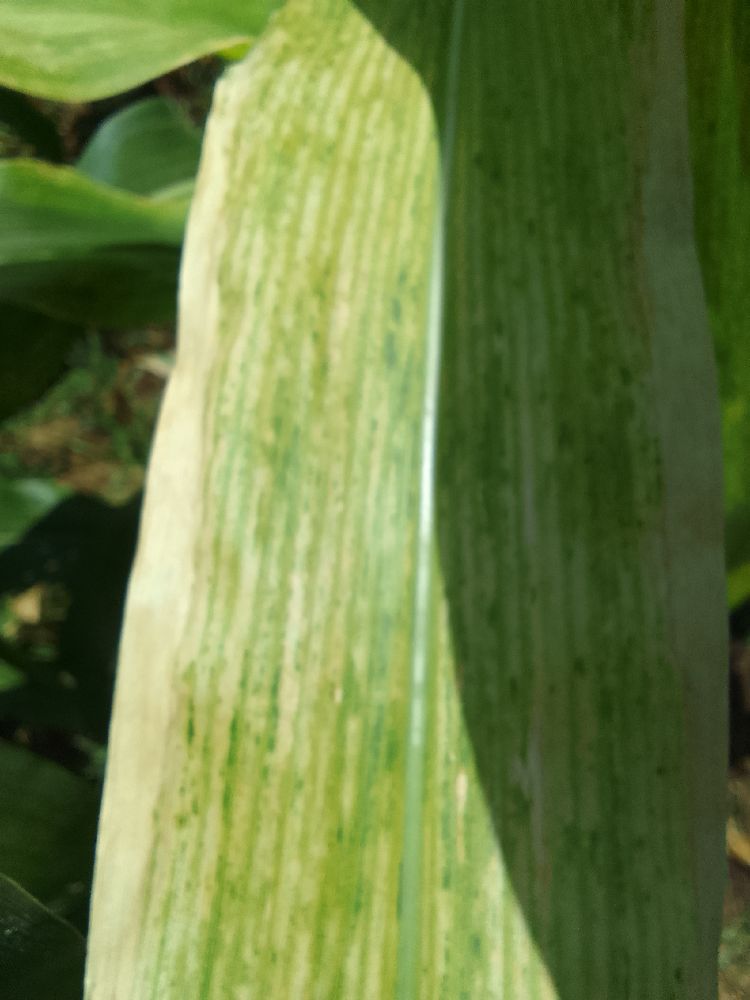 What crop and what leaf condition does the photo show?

maize, maize lethal necrosis
